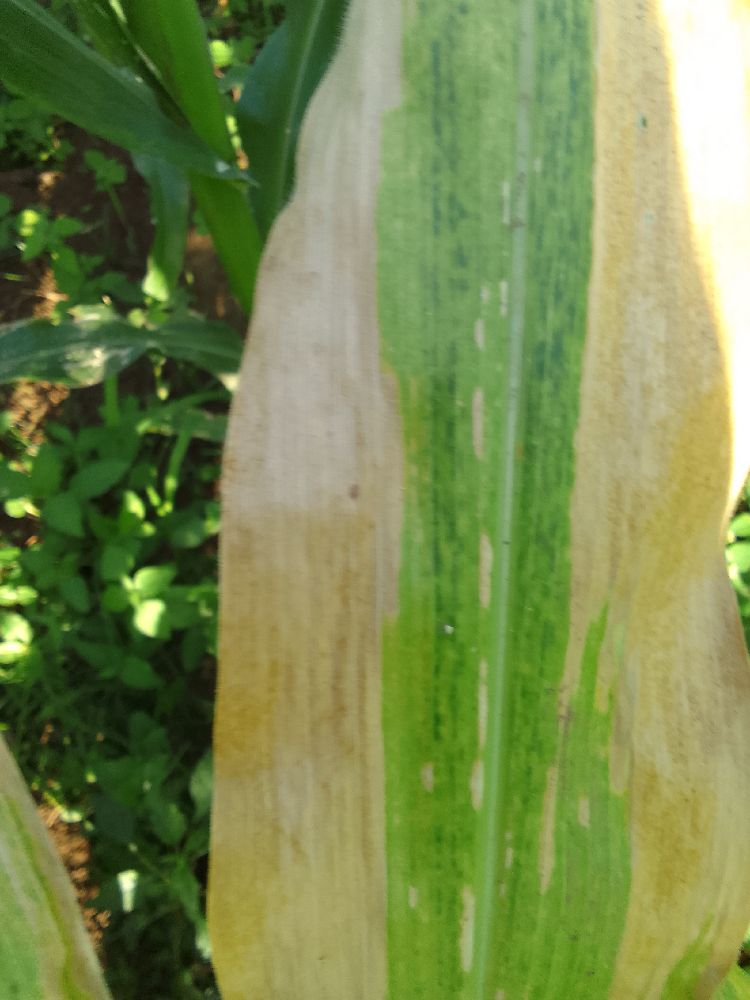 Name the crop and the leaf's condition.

maize, maize lethal necrosis
